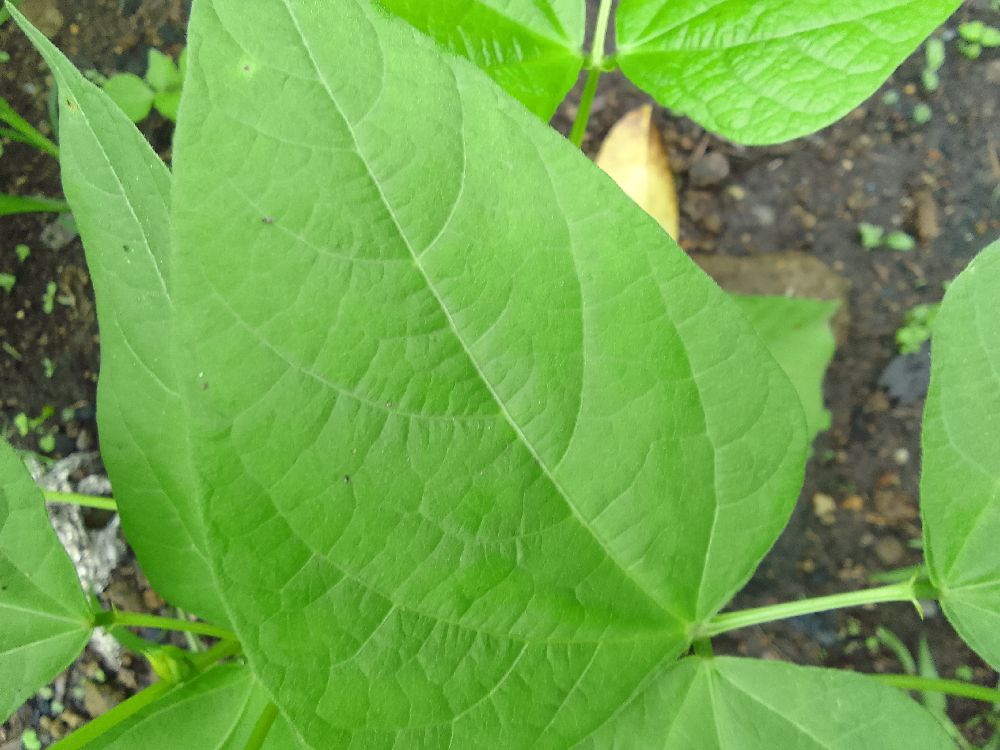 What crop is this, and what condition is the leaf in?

common bean, healthy
